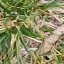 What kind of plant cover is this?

grass
